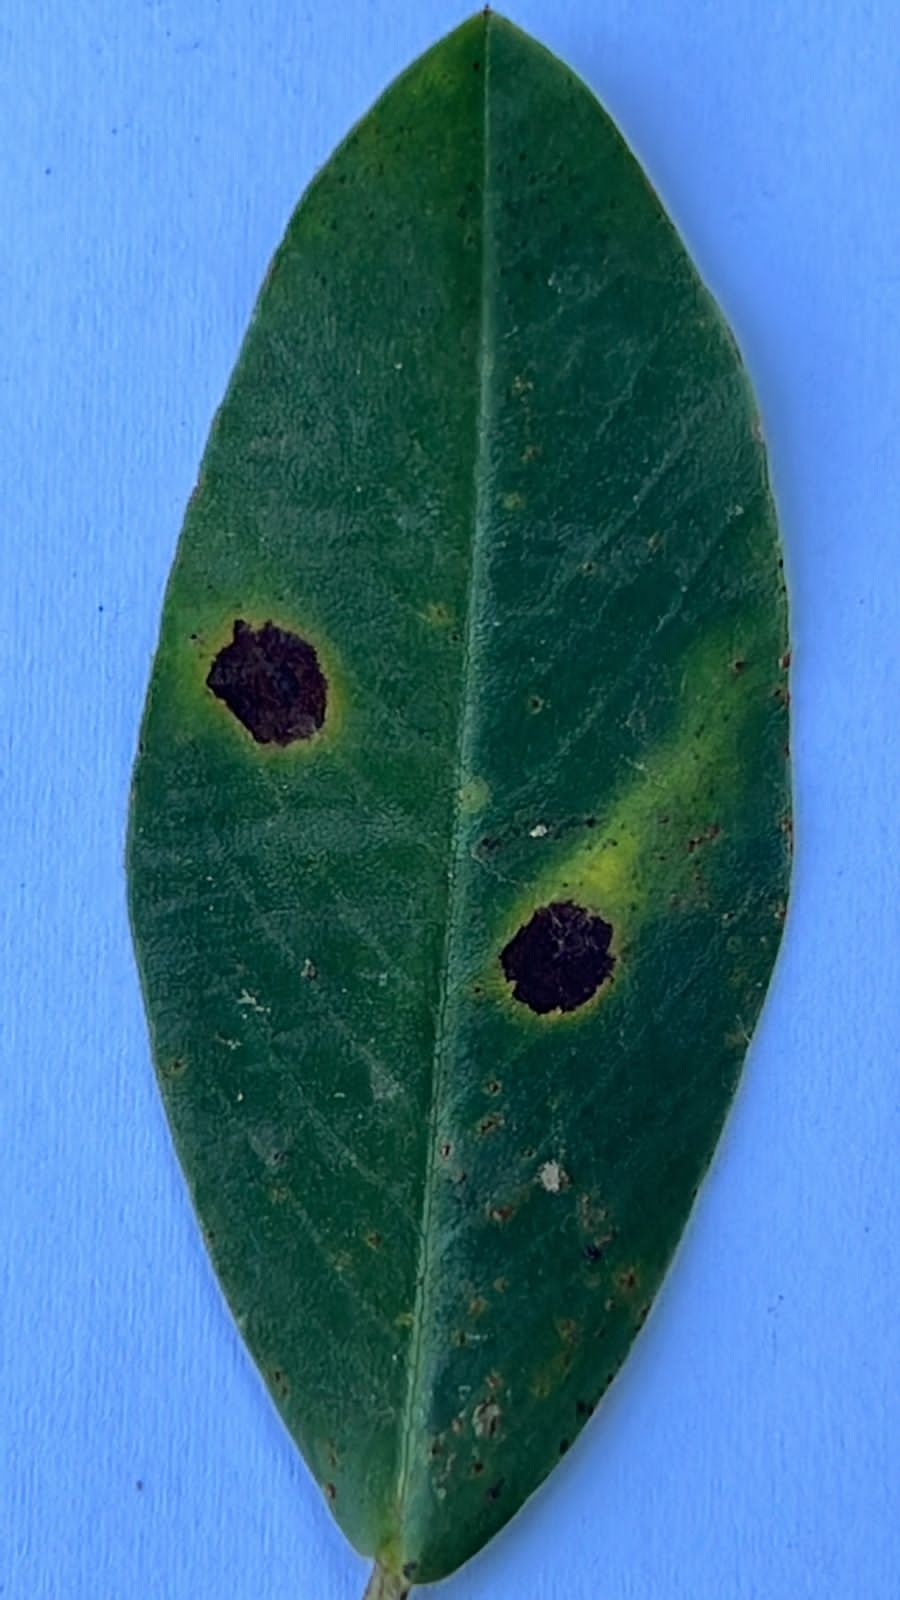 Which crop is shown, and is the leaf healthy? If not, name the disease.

peanut, nothapassalora personata
